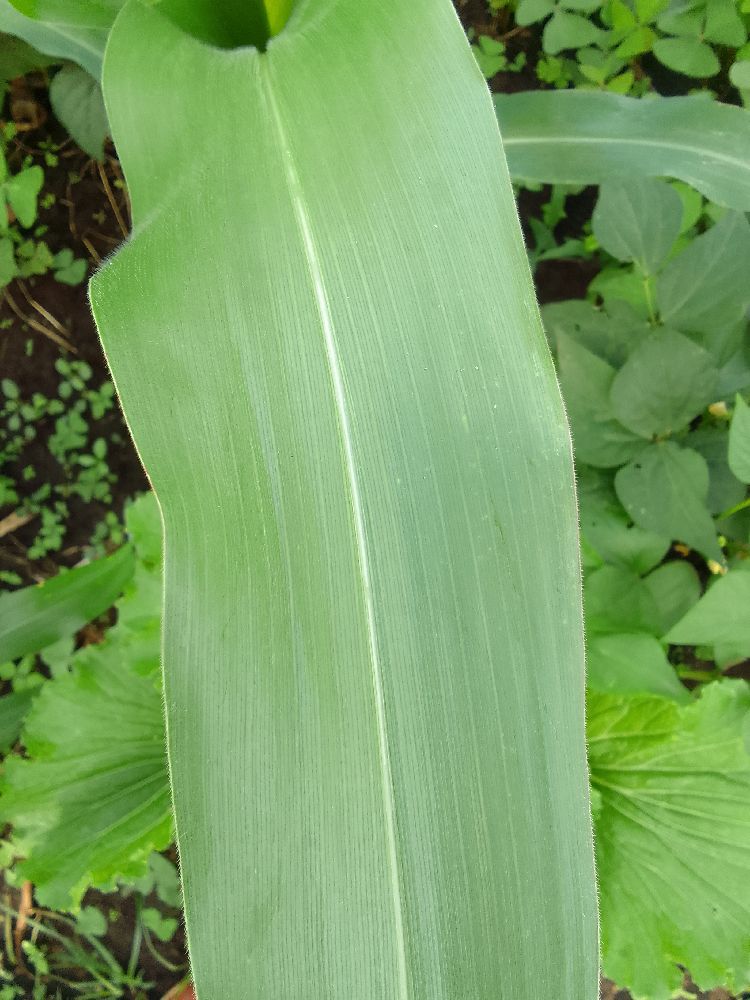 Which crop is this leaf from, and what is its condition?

maize, healthy
